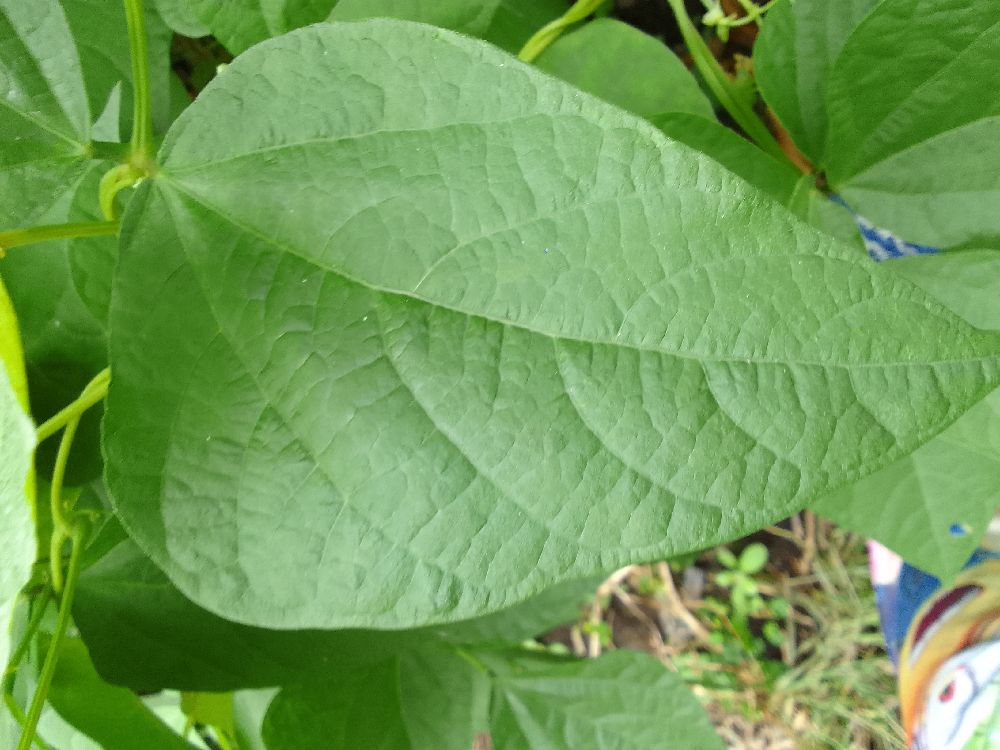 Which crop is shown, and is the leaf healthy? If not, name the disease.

common bean, healthy
